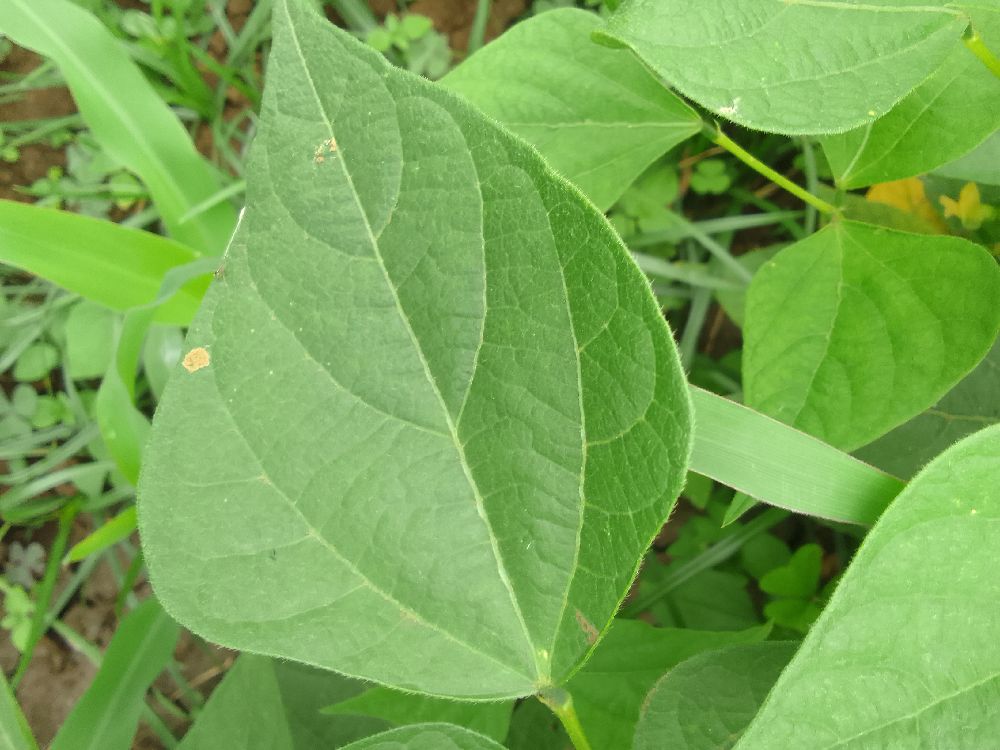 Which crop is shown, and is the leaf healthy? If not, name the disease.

common bean, healthy
